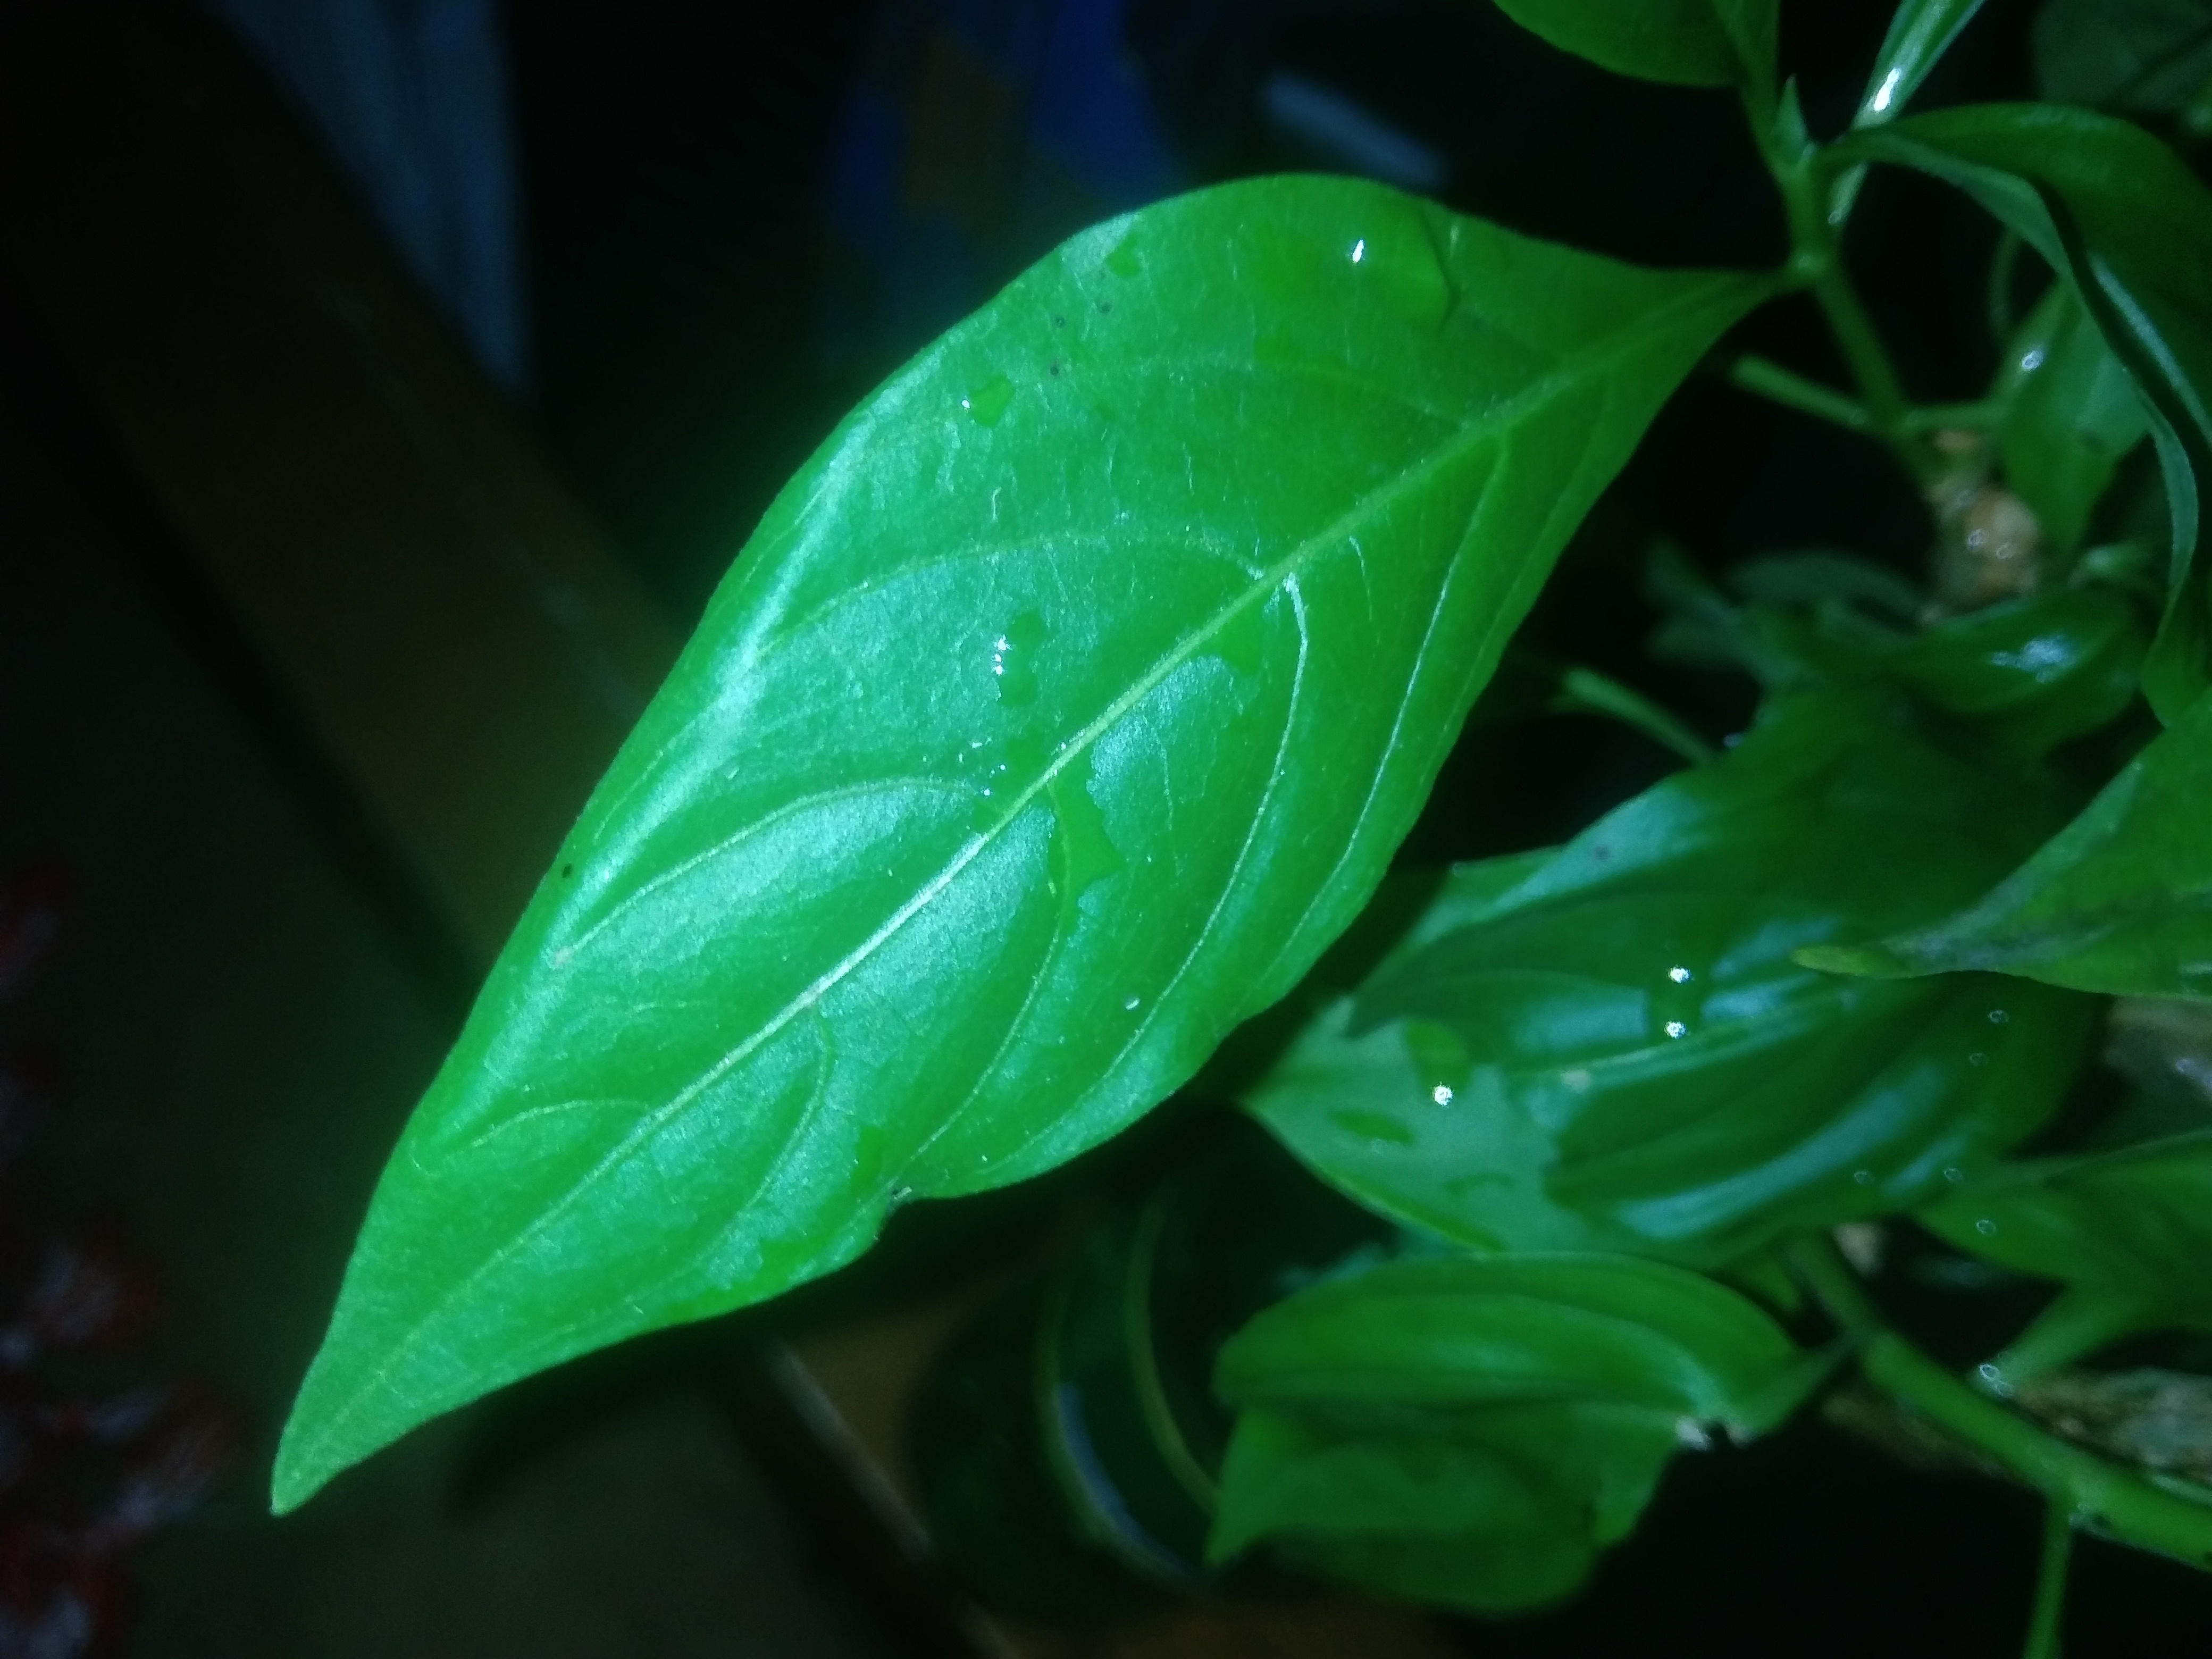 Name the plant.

vasaka
